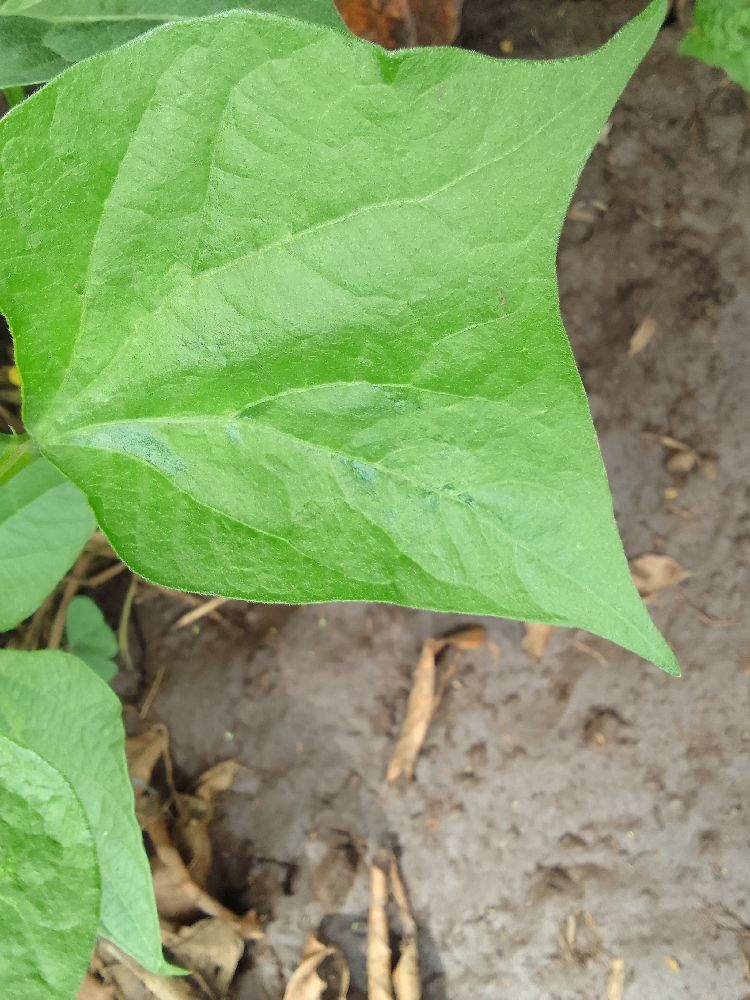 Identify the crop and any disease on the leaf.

common bean, healthy
